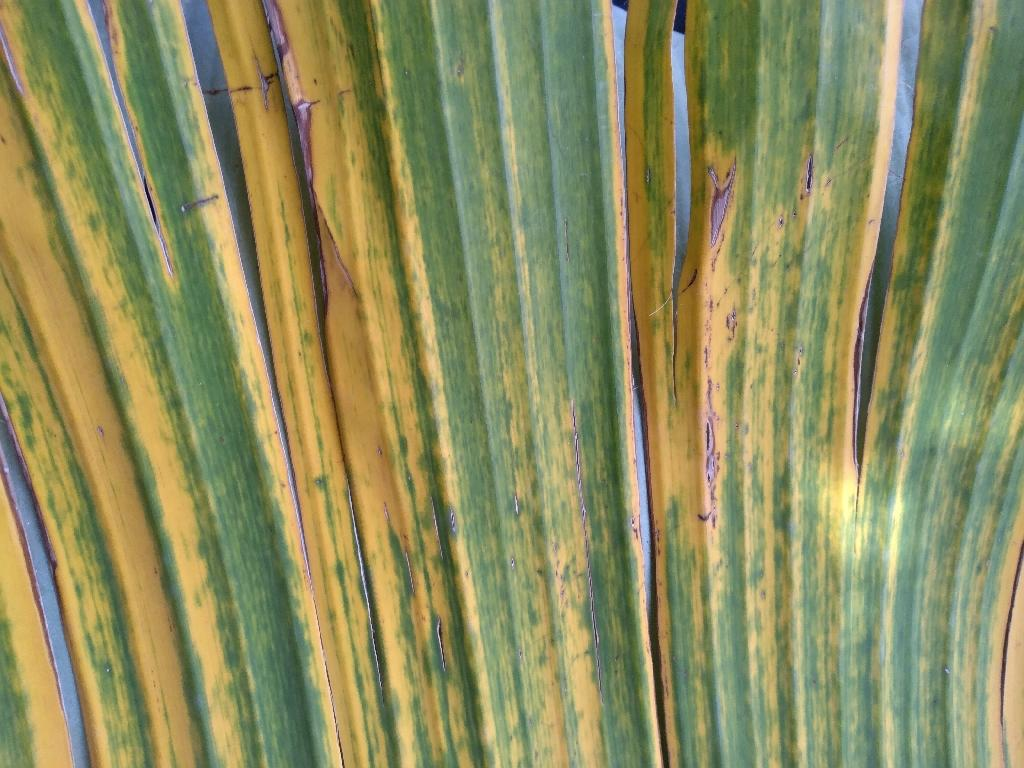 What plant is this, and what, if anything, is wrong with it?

banana, fusarium wilt race 1
